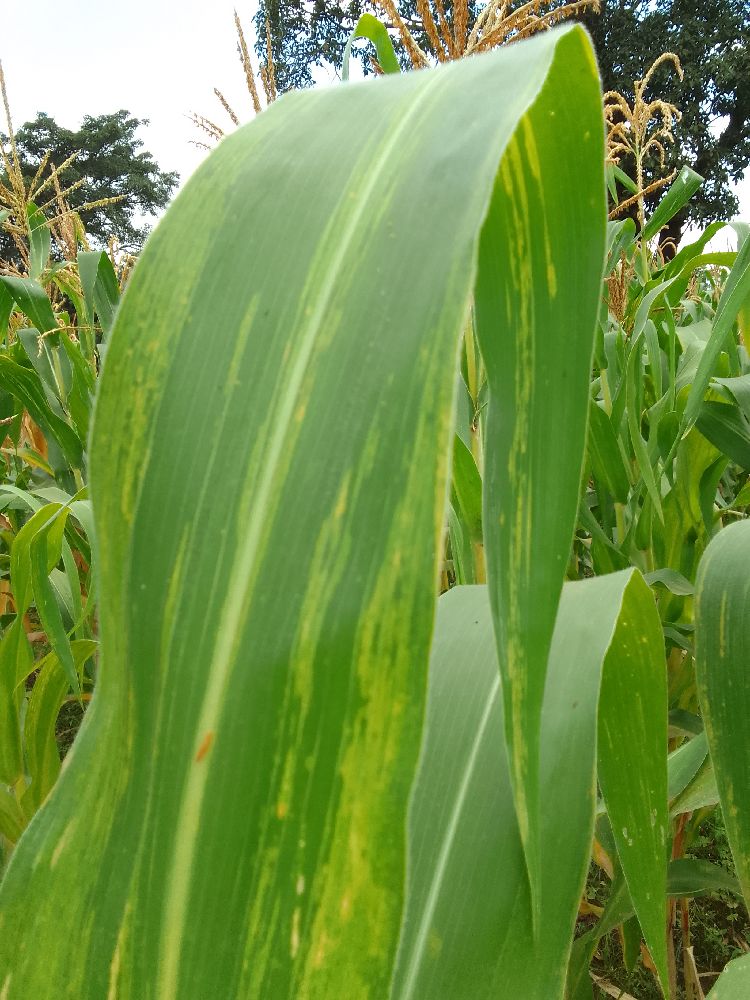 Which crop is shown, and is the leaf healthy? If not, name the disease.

maize, maize lethal necrosis
